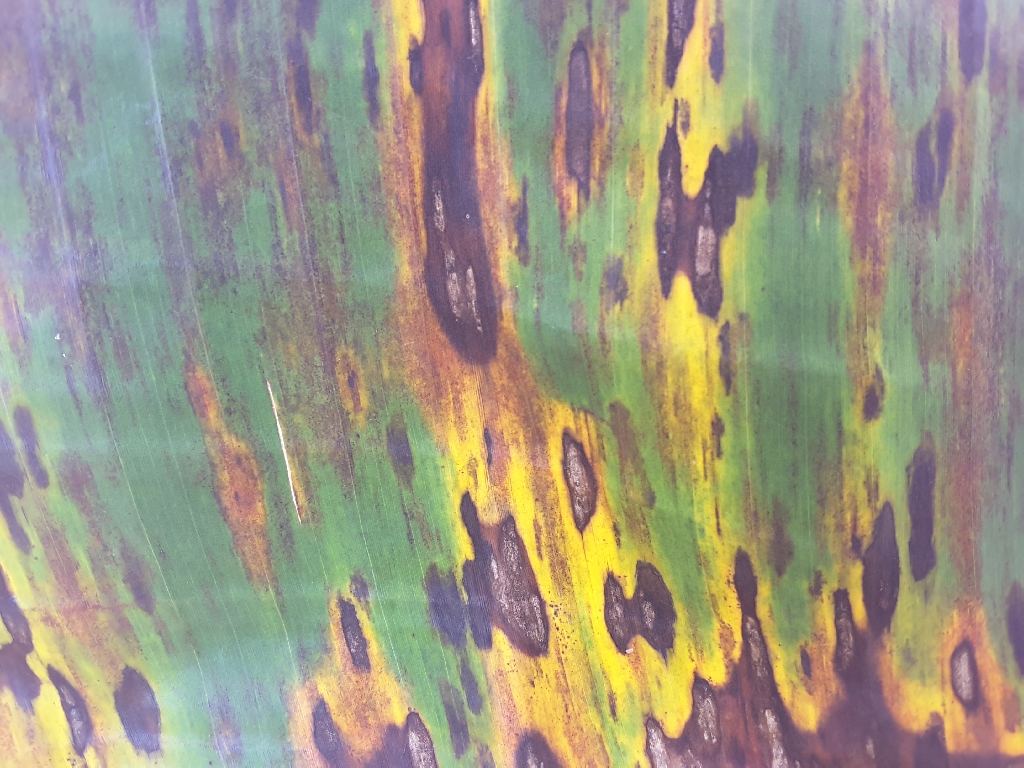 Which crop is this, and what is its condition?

banana, black sigatoka
